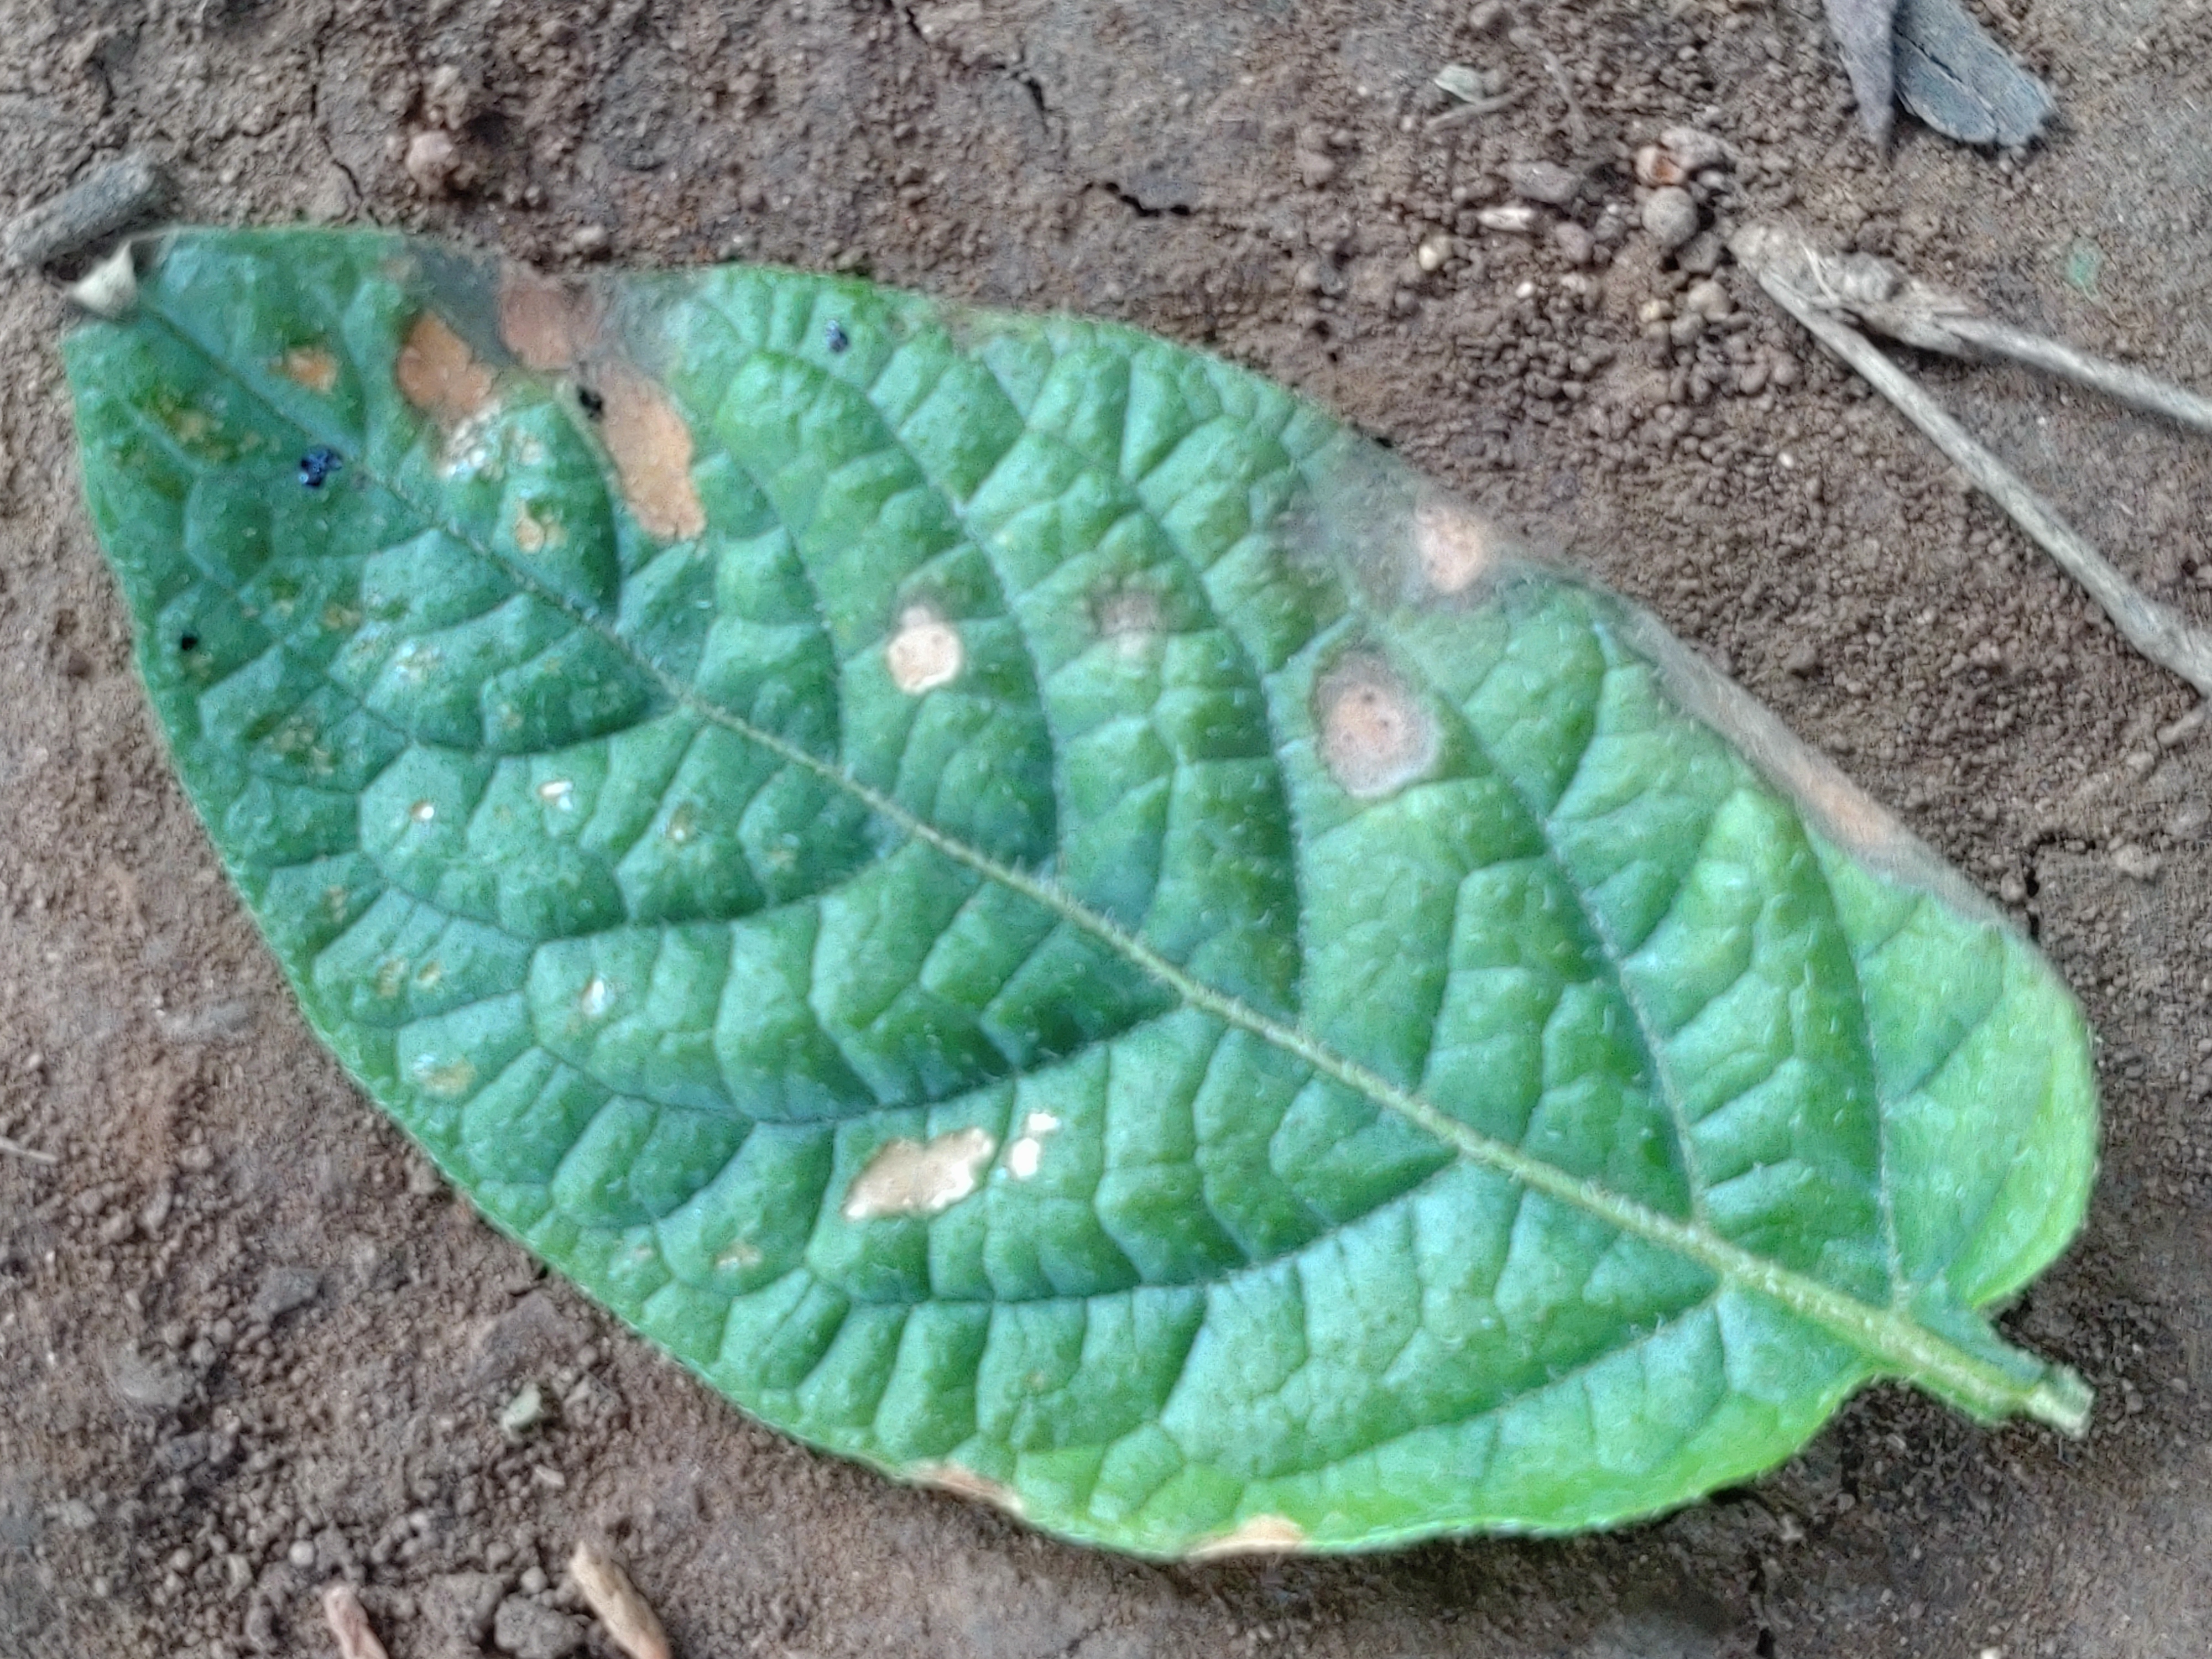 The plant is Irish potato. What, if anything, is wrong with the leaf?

early blight
